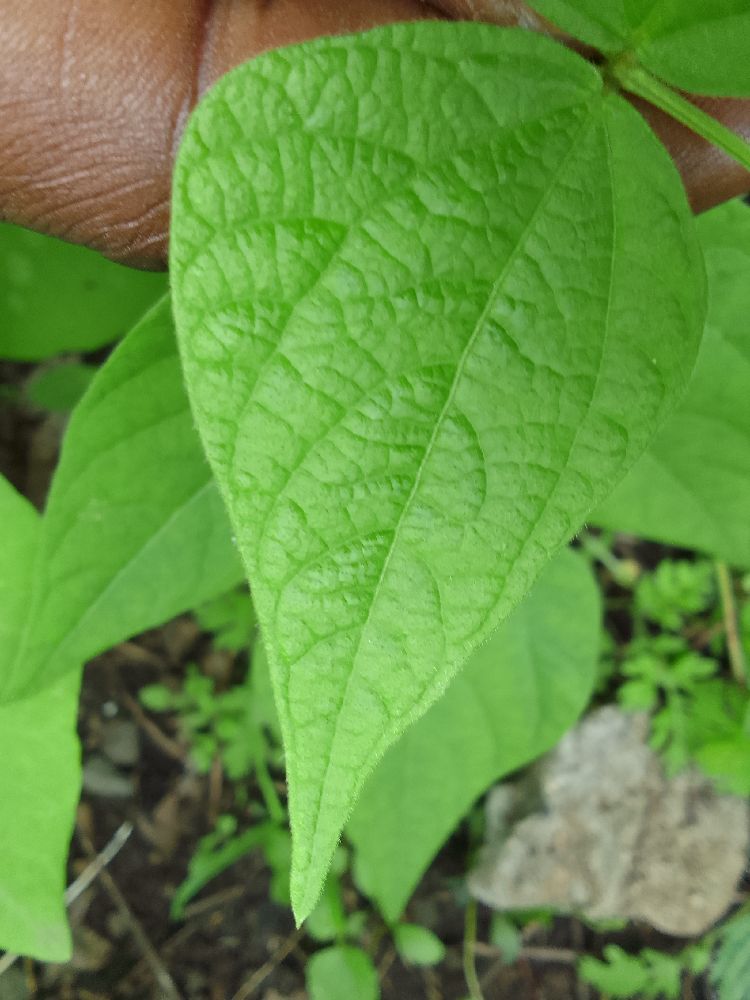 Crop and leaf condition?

common bean, healthy
